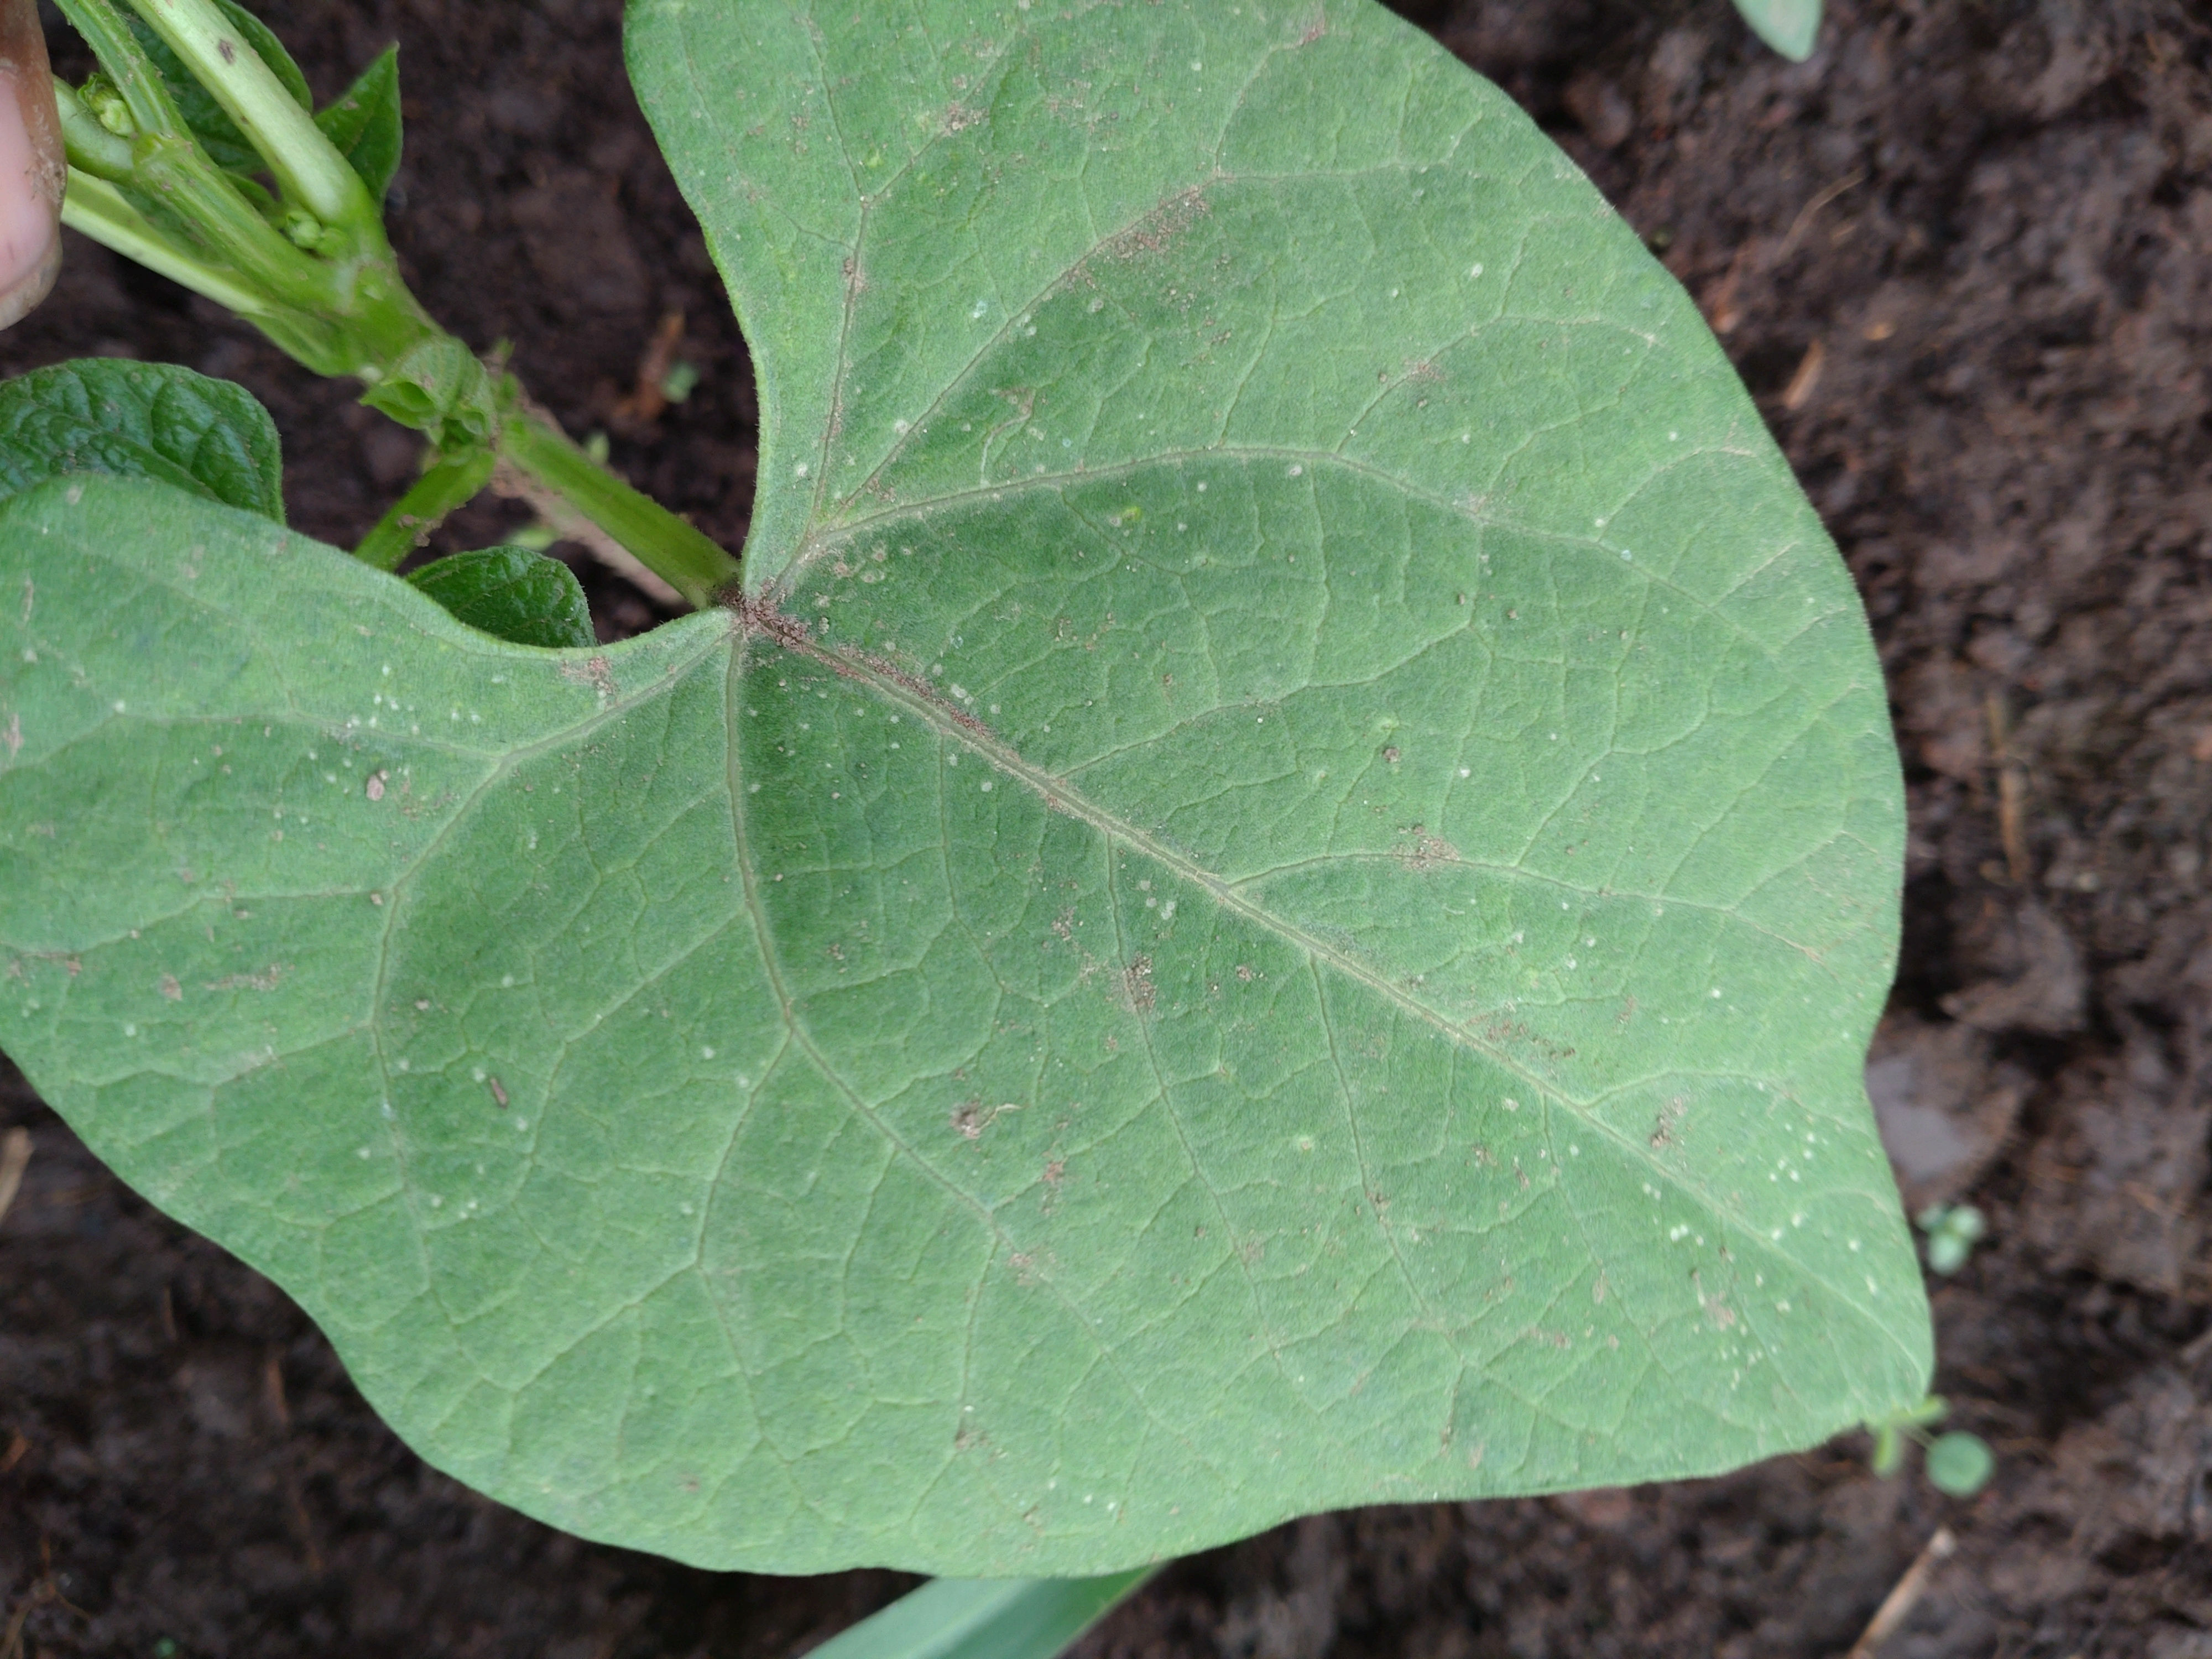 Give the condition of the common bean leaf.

healthy
